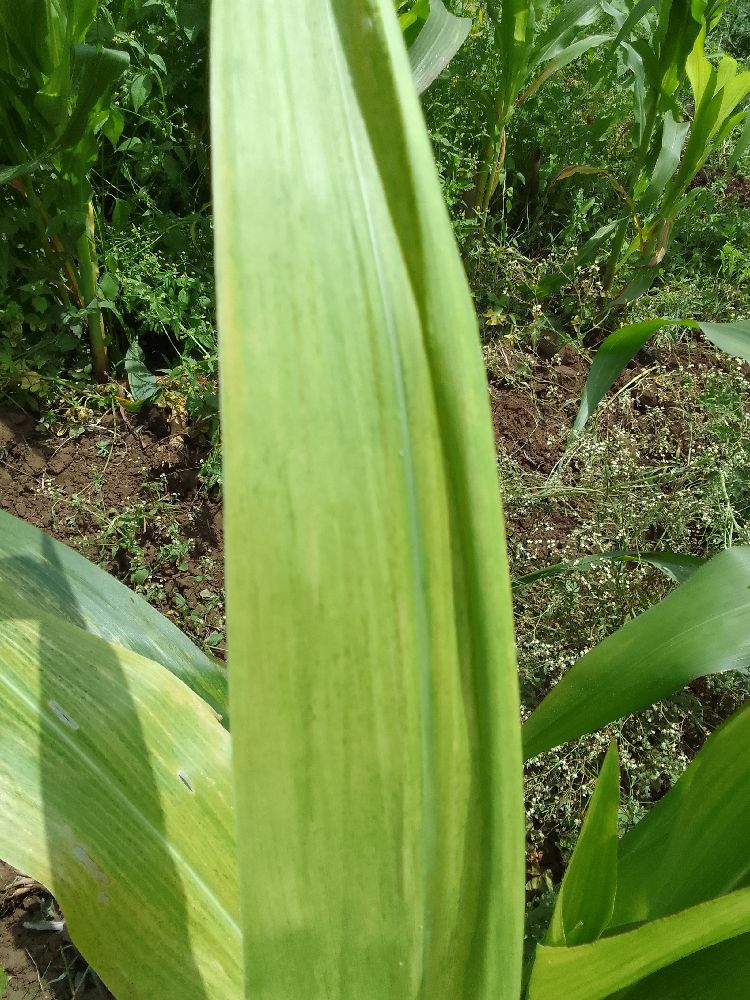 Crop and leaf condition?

maize, maize lethal necrosis
